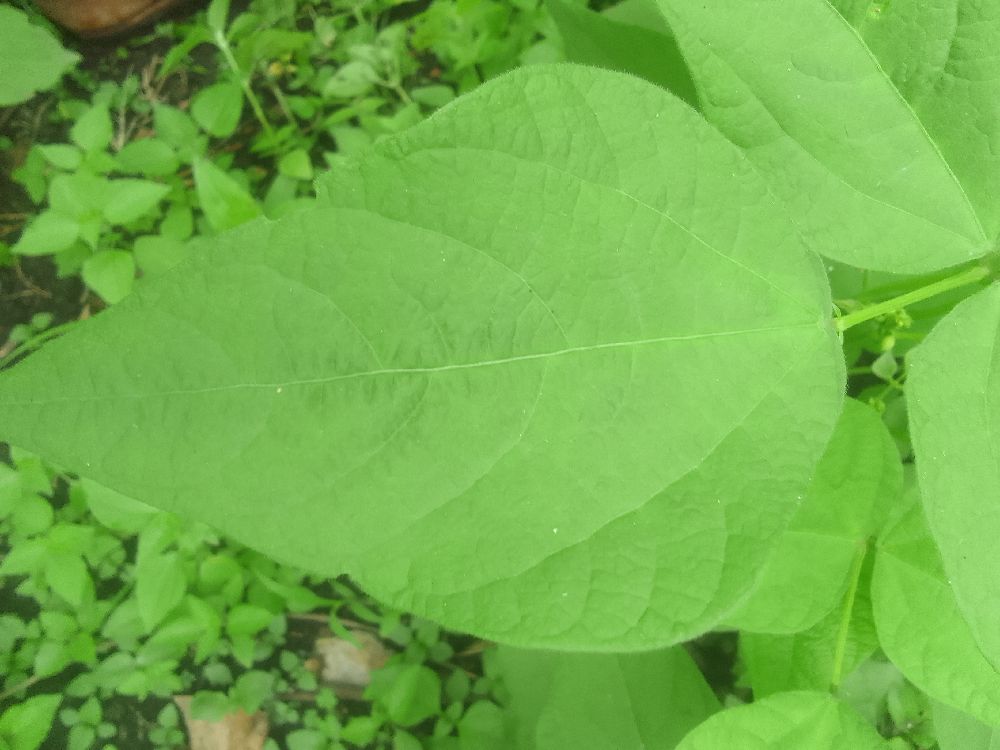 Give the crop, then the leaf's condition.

common bean, healthy
